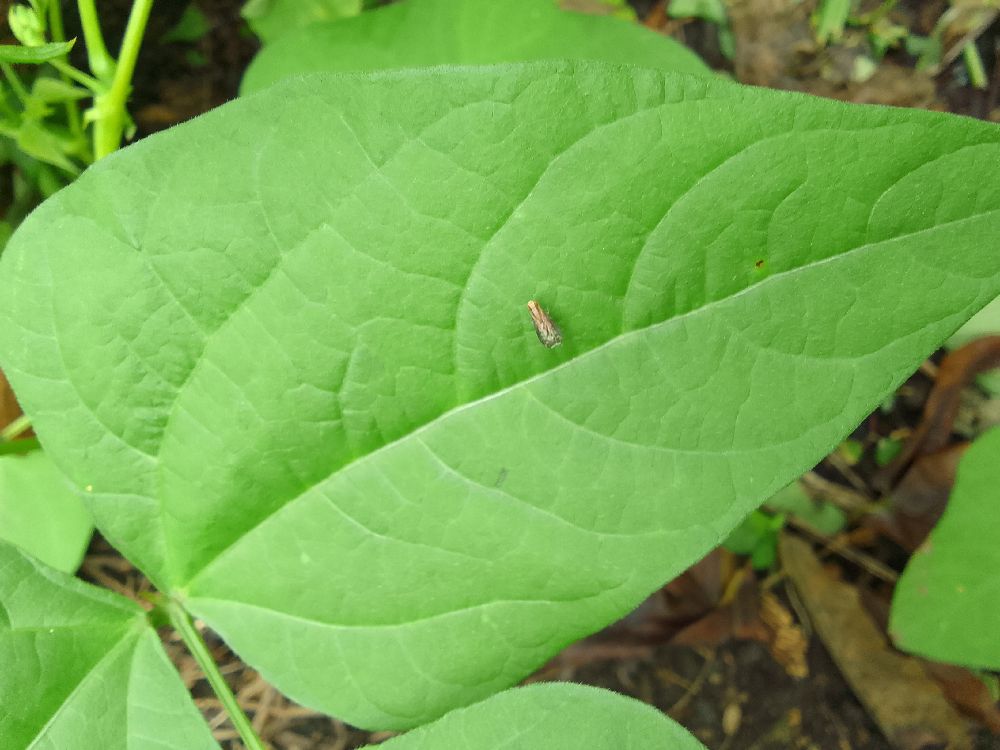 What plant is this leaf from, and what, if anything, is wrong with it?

common bean, healthy
